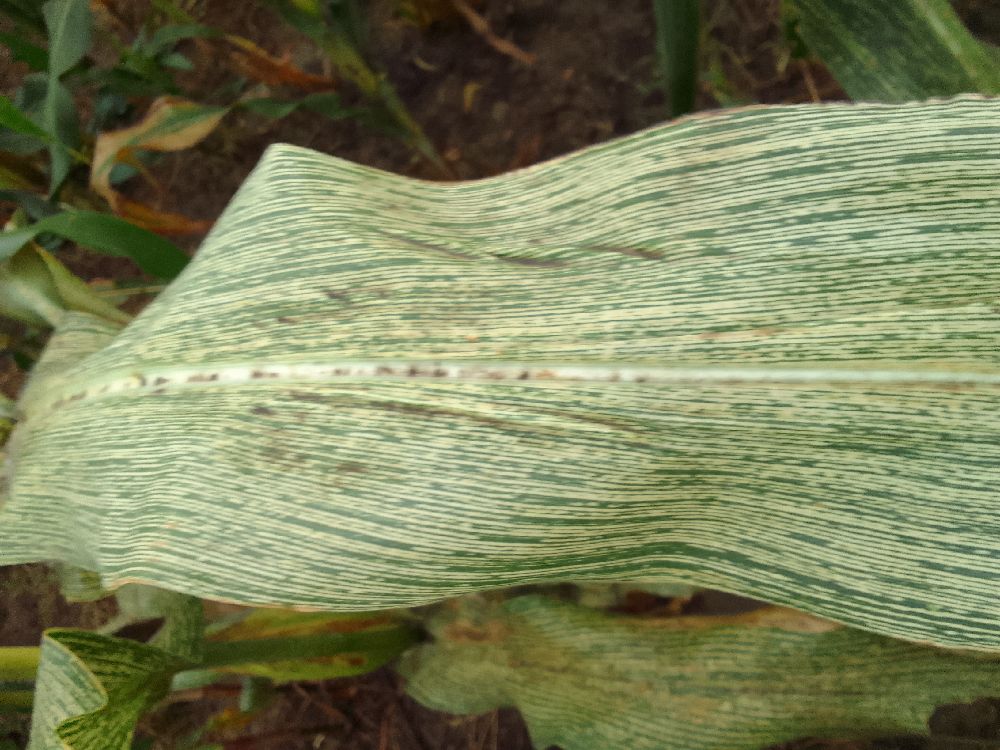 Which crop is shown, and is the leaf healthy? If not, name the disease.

maize, maize streak virus
